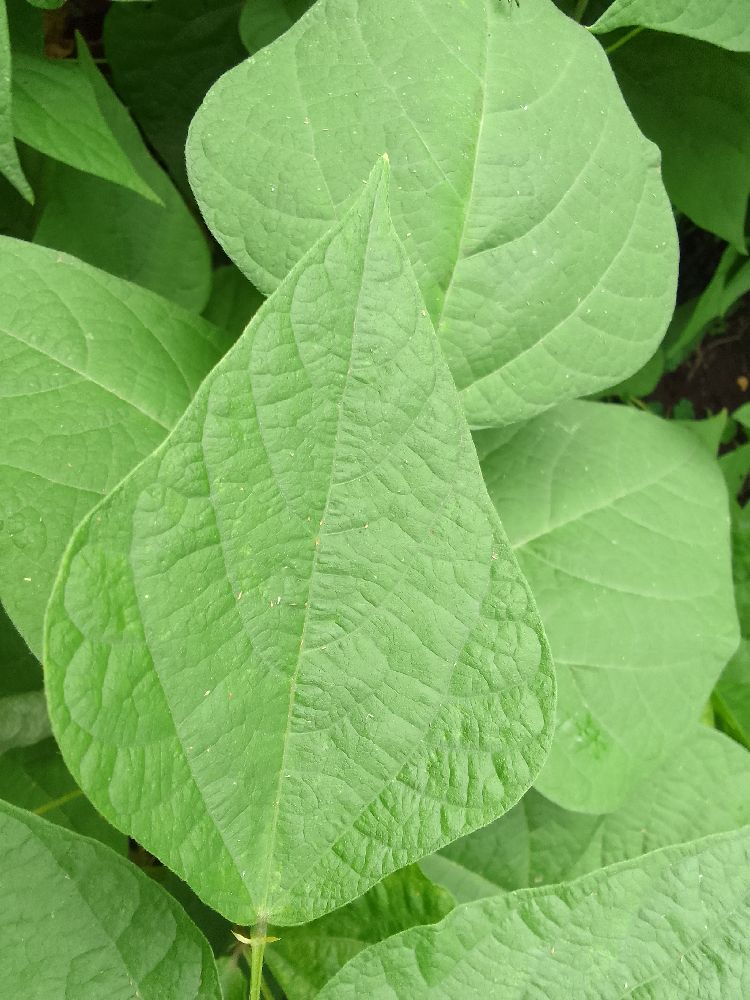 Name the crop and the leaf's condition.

common bean, healthy
